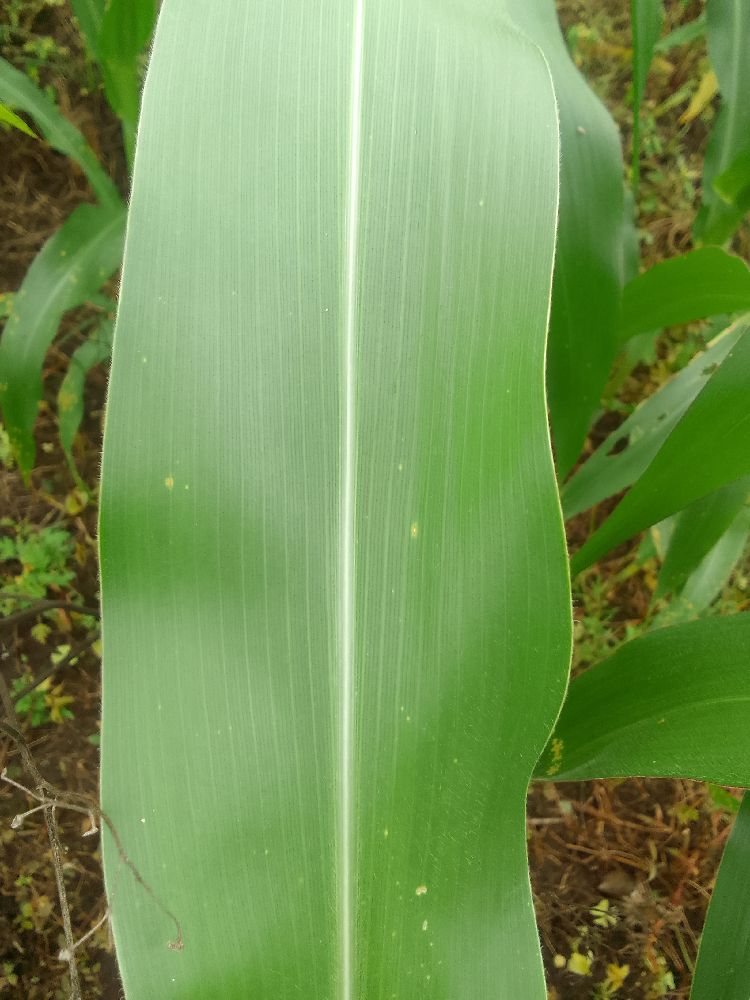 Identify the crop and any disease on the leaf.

maize, healthy
